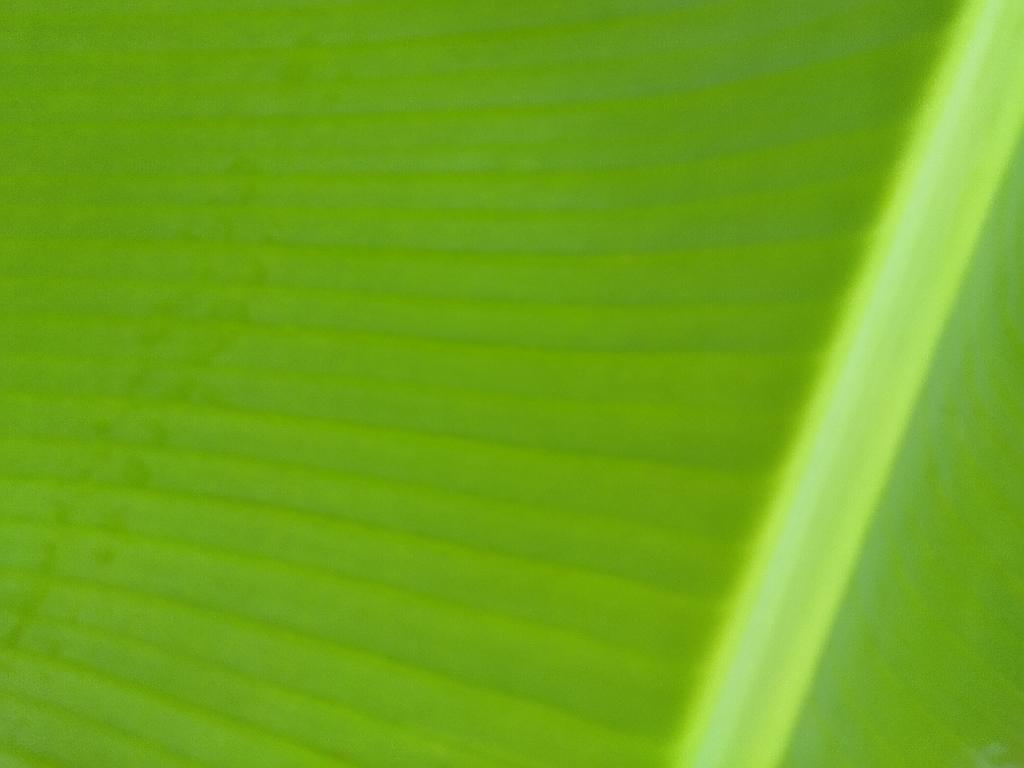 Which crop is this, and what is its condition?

banana, healthy
